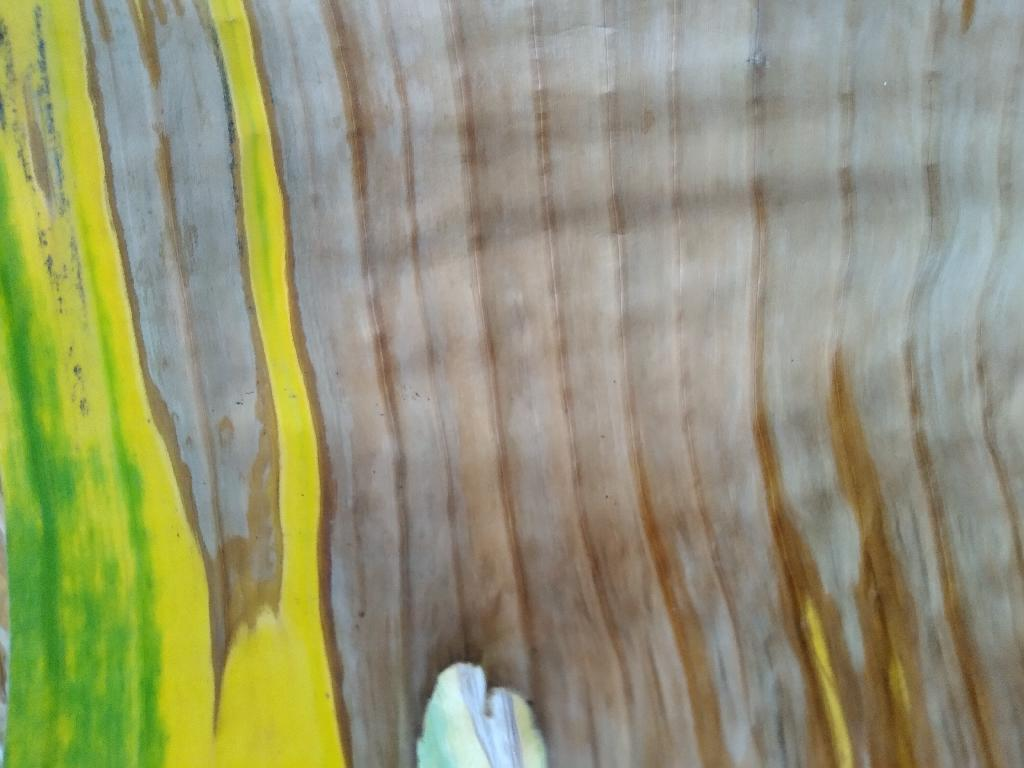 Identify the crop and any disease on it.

banana, fusarium wilt race 1
